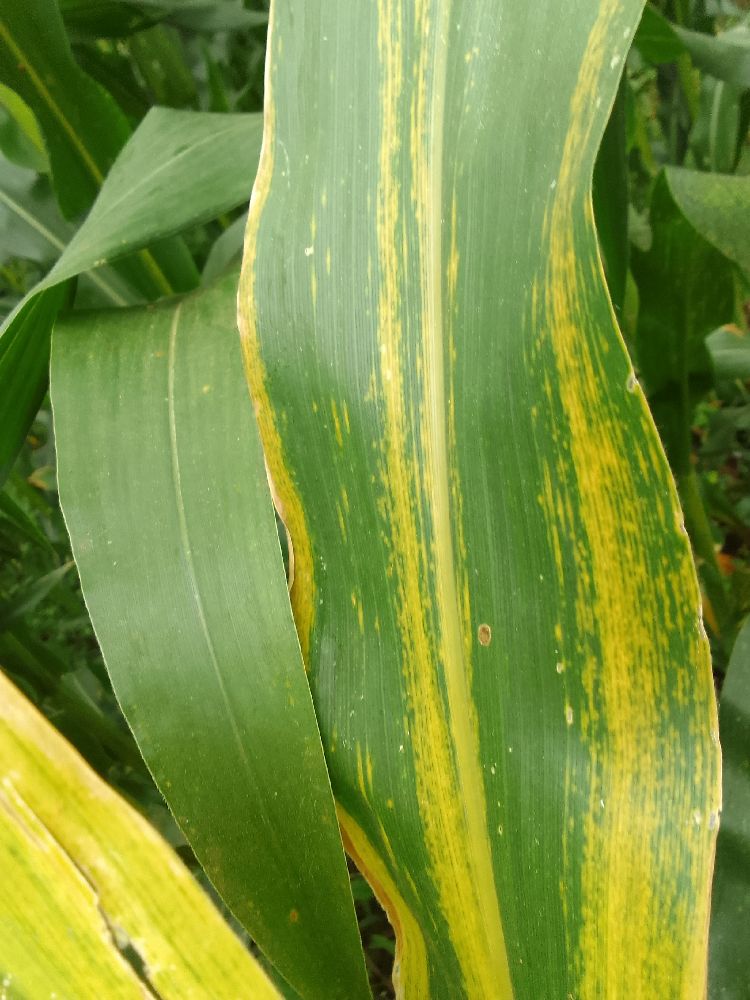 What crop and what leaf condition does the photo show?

maize, maize lethal necrosis
